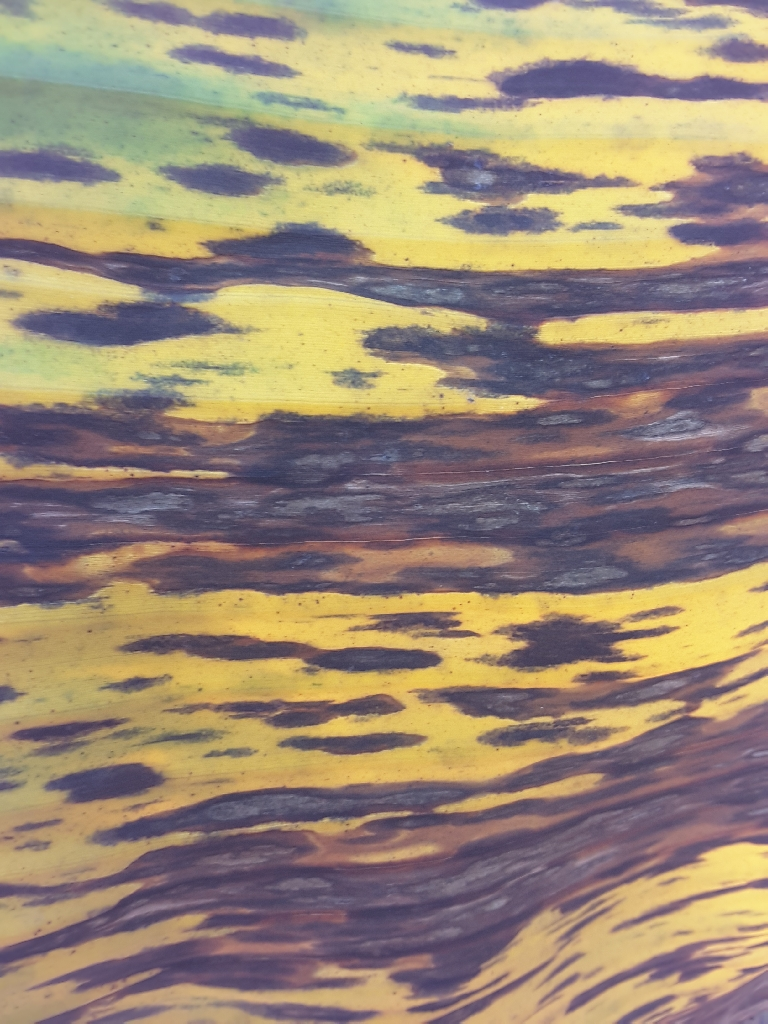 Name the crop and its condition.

banana, black sigatoka
